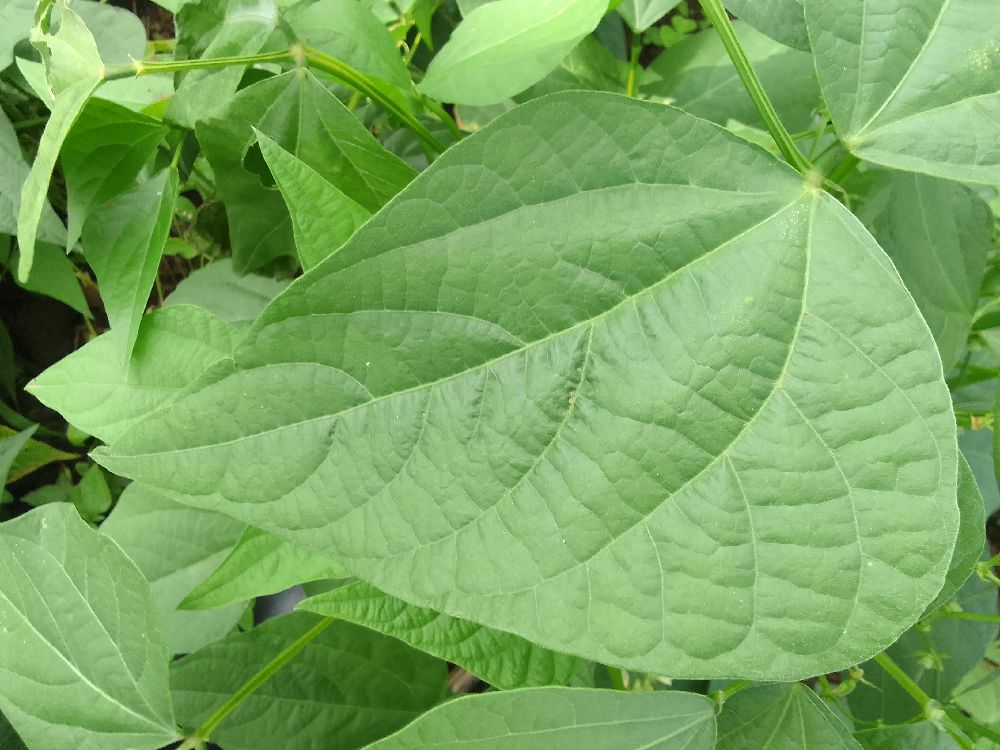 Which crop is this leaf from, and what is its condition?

common bean, healthy
